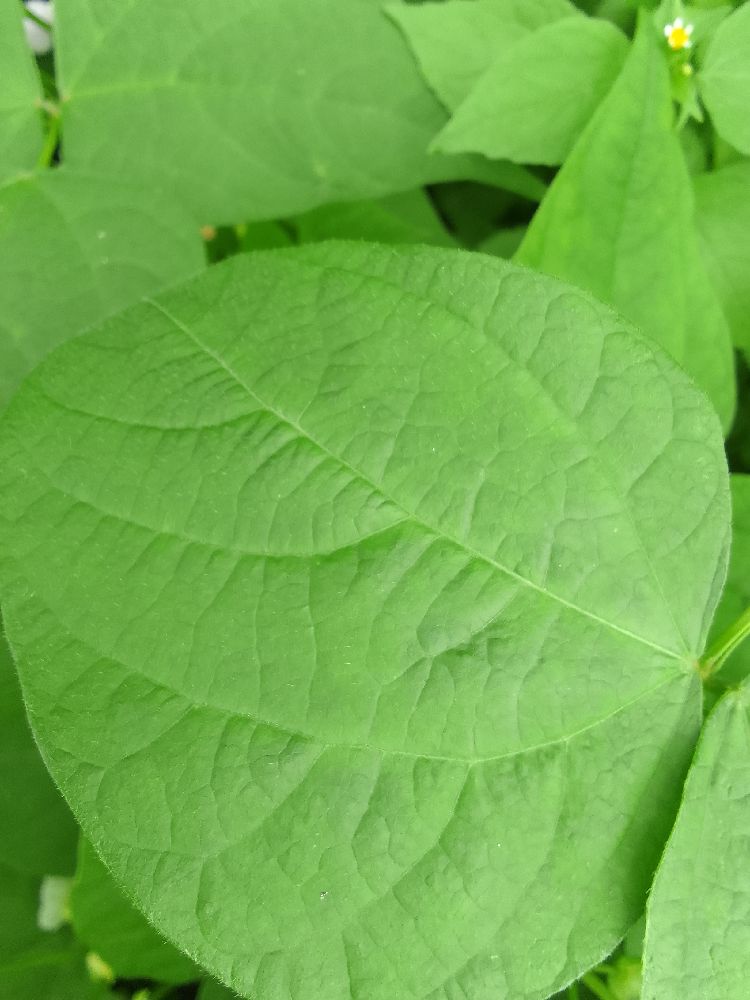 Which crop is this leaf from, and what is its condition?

common bean, healthy
